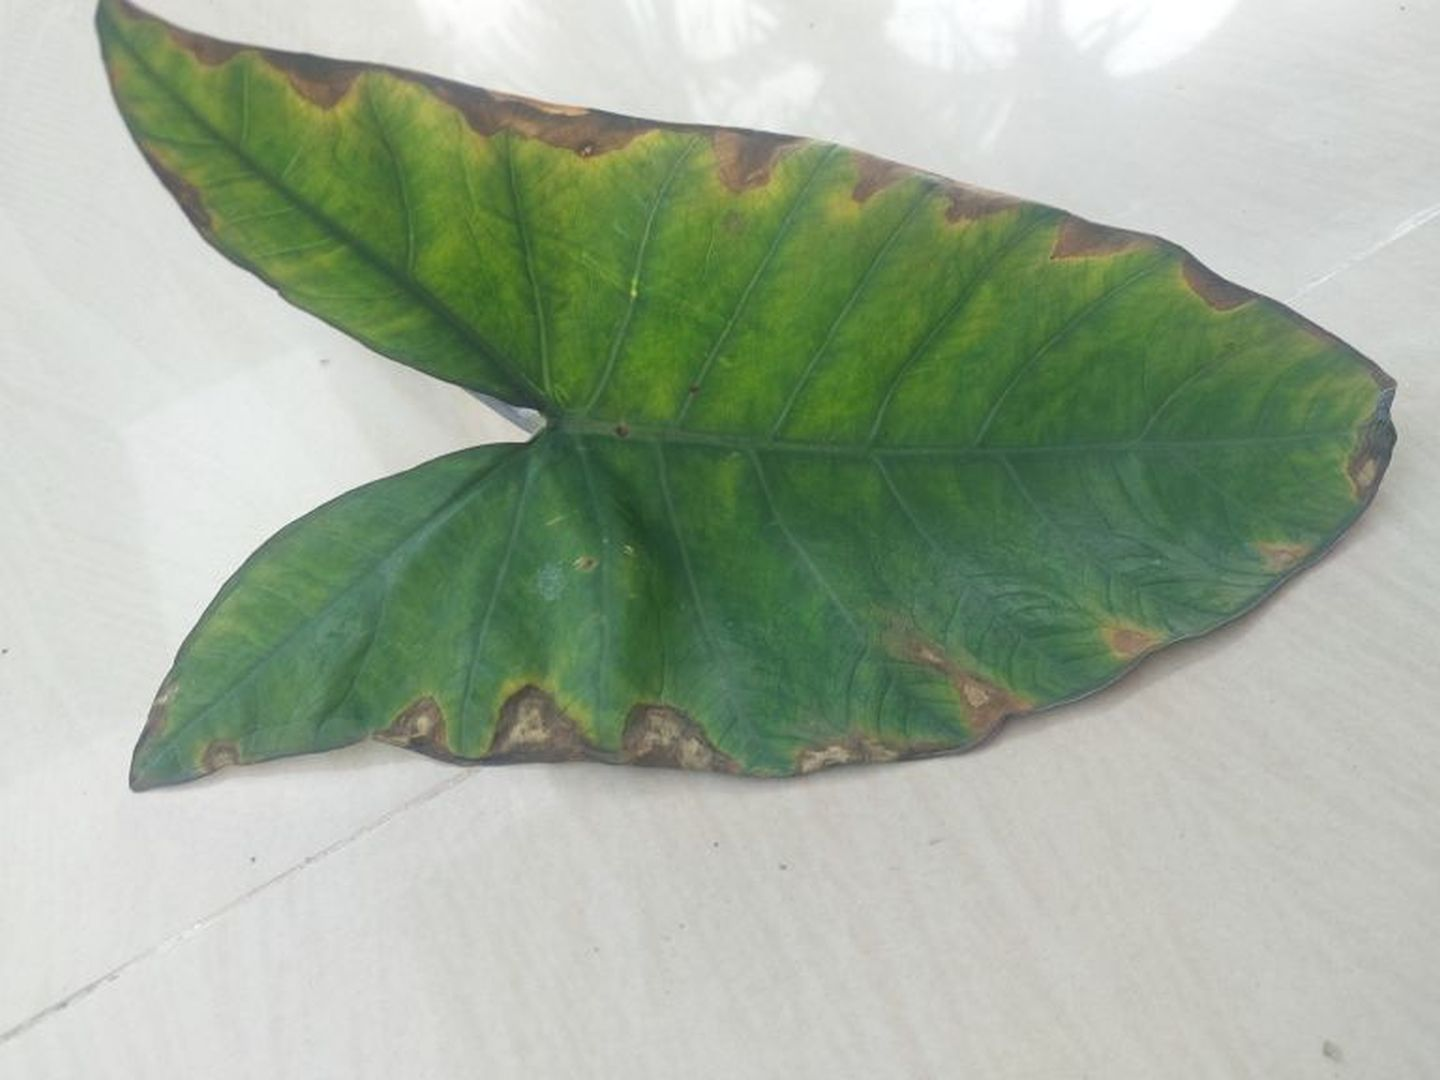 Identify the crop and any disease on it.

taro, leaf blight
